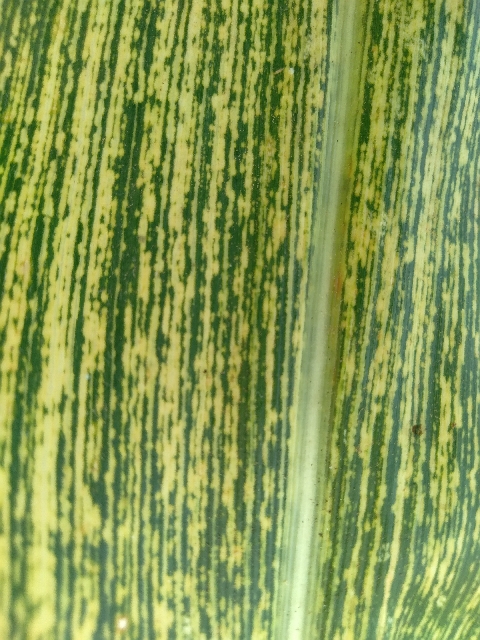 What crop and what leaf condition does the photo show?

maize, maize streak virus
